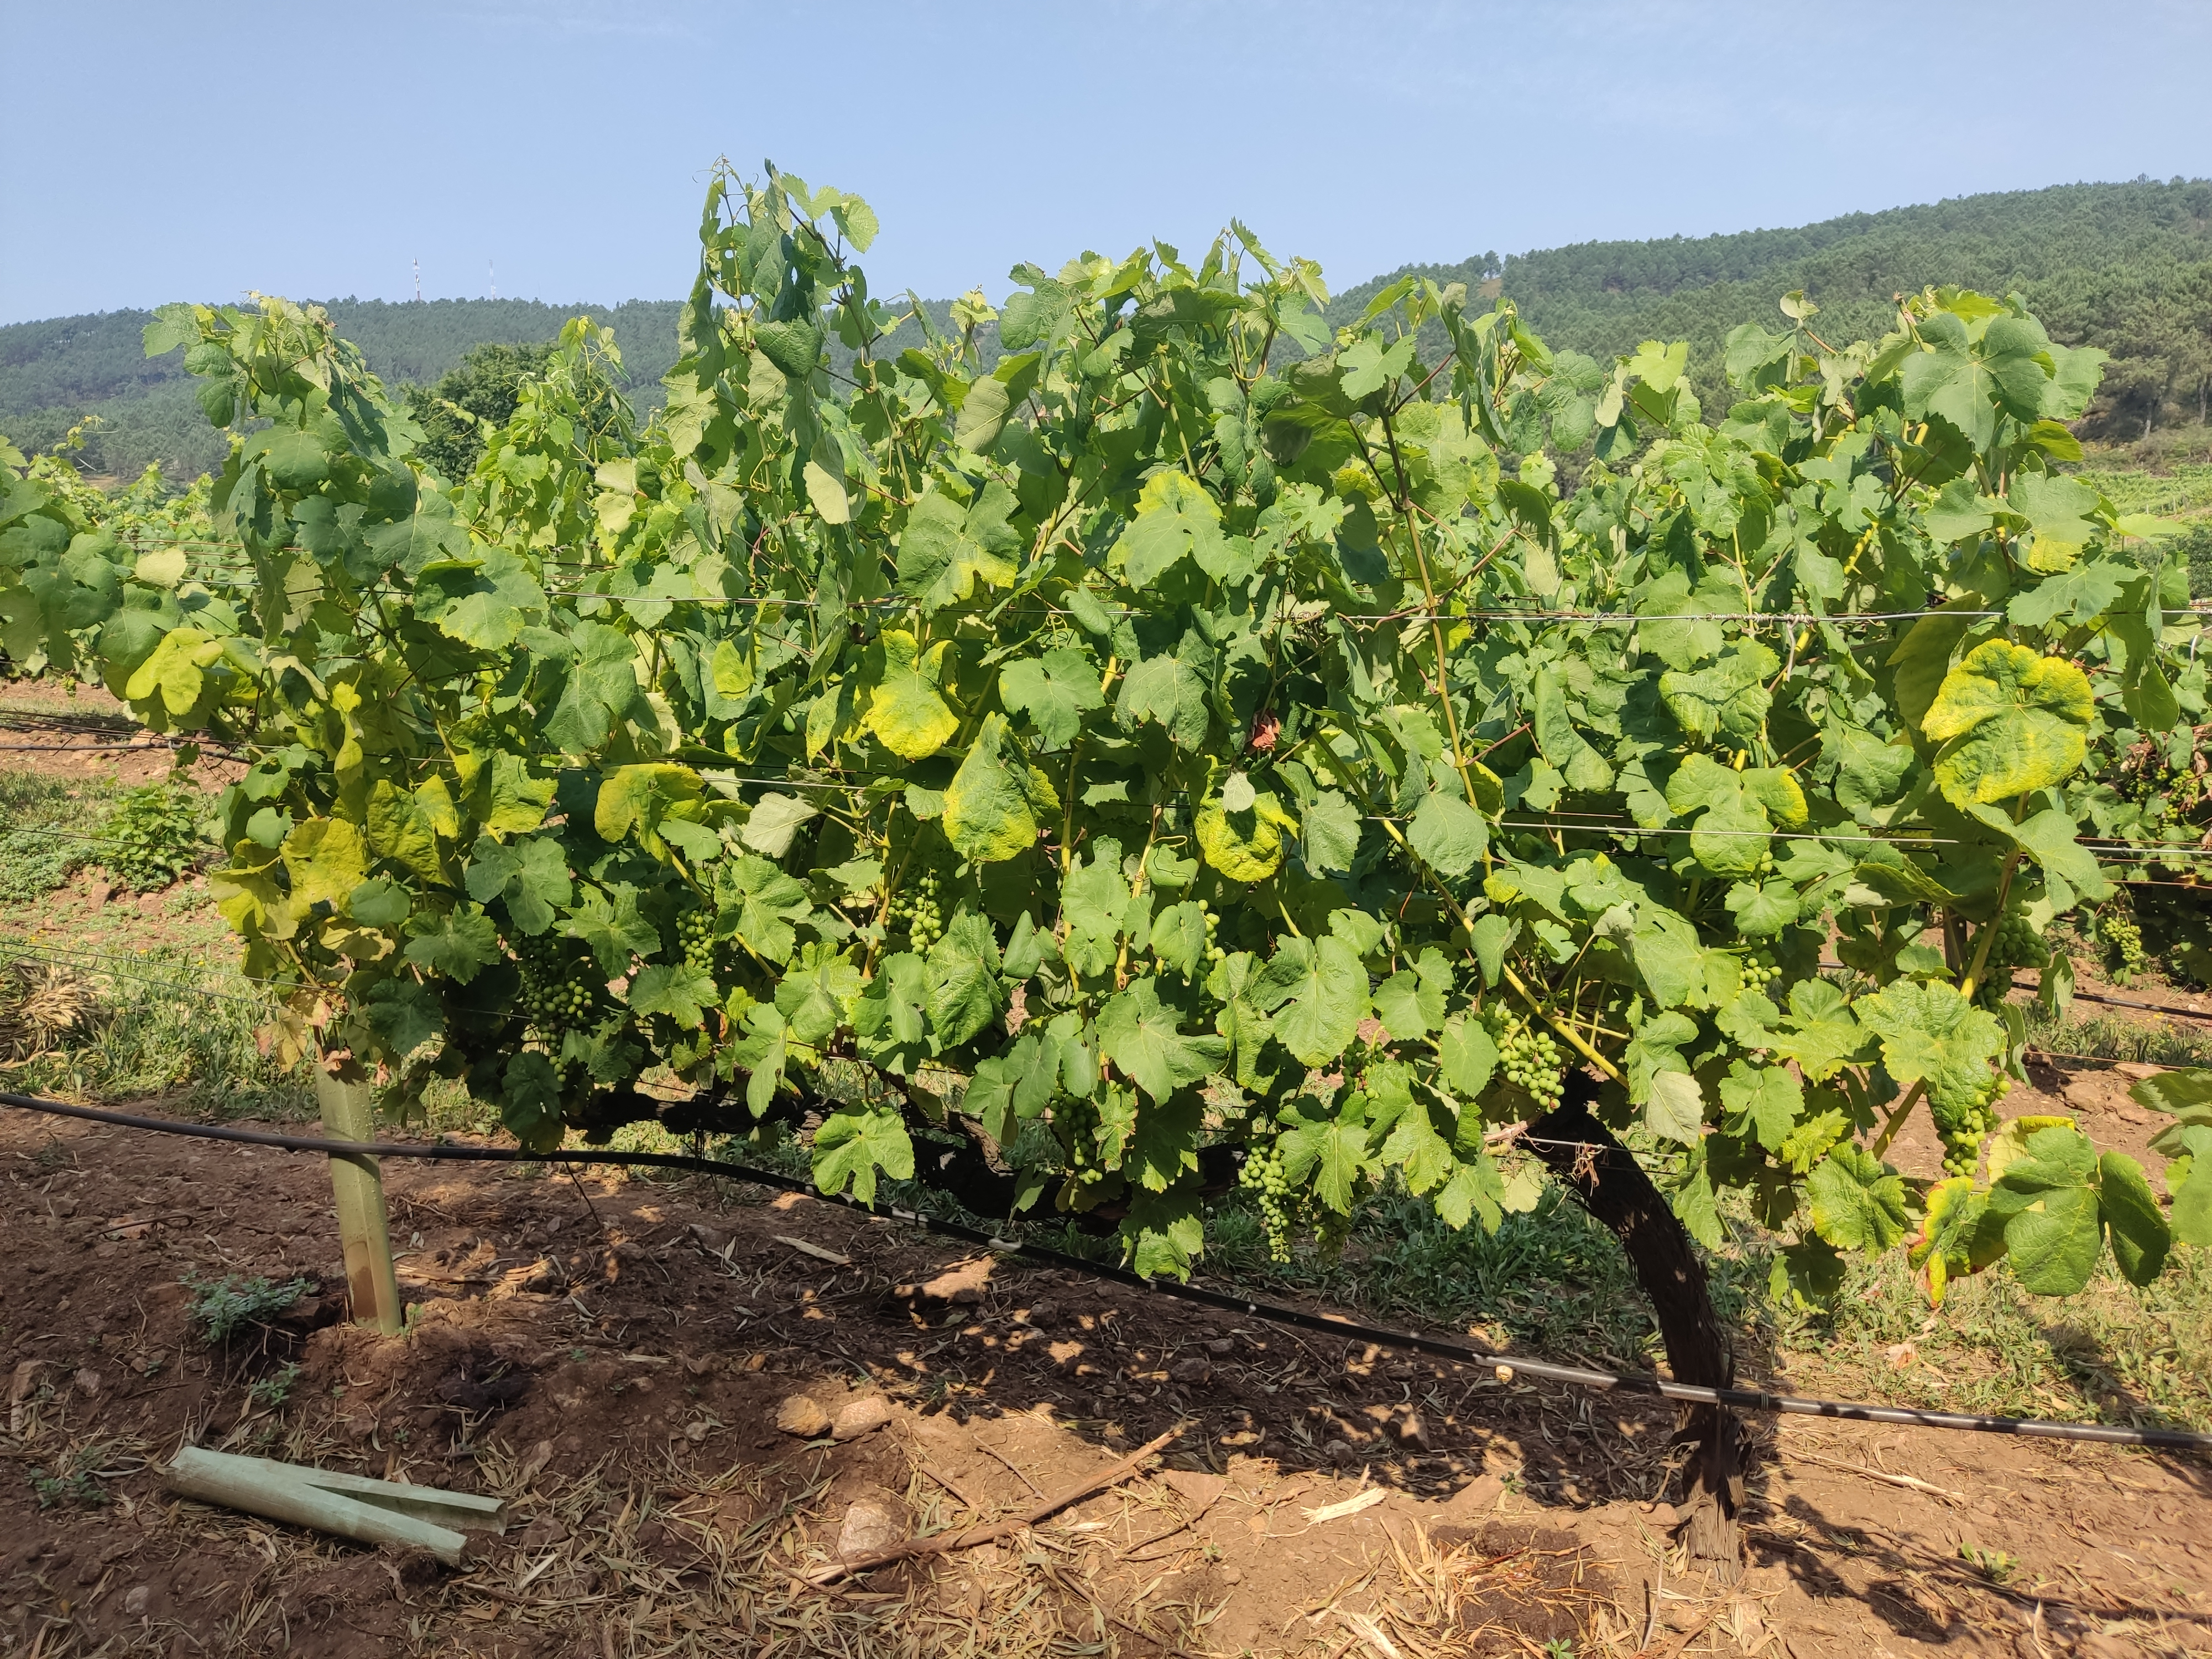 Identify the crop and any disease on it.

grapevine, not affected by esca disease
